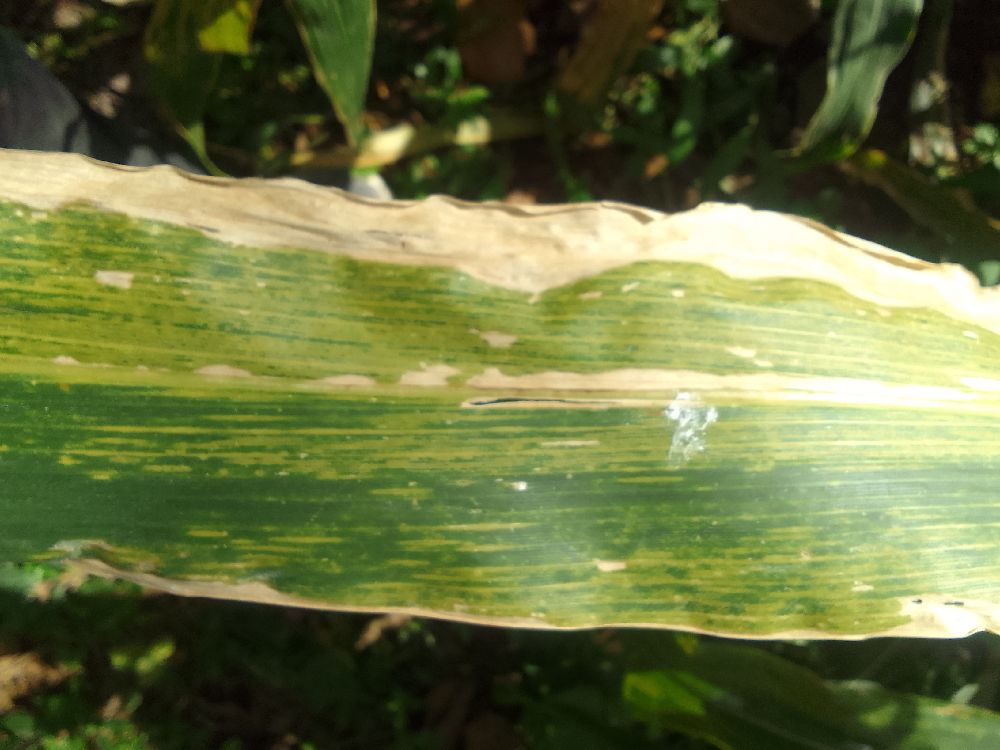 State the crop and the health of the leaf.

maize, maize lethal necrosis
